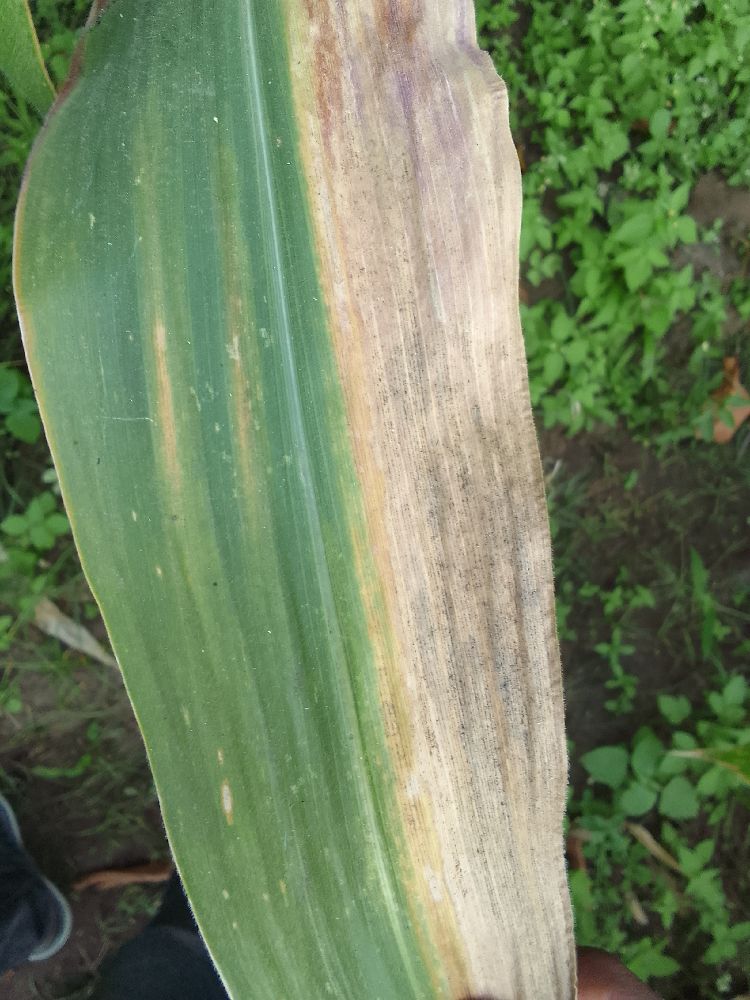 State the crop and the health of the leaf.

maize, maize lethal necrosis
